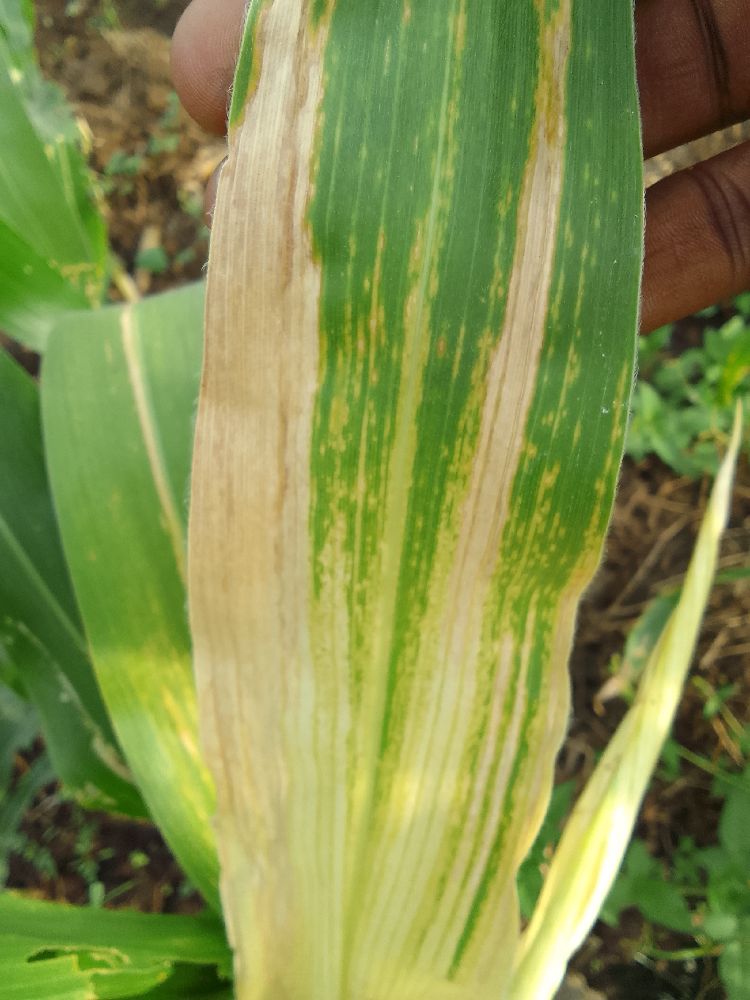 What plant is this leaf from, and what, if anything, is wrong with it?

maize, maize lethal necrosis
